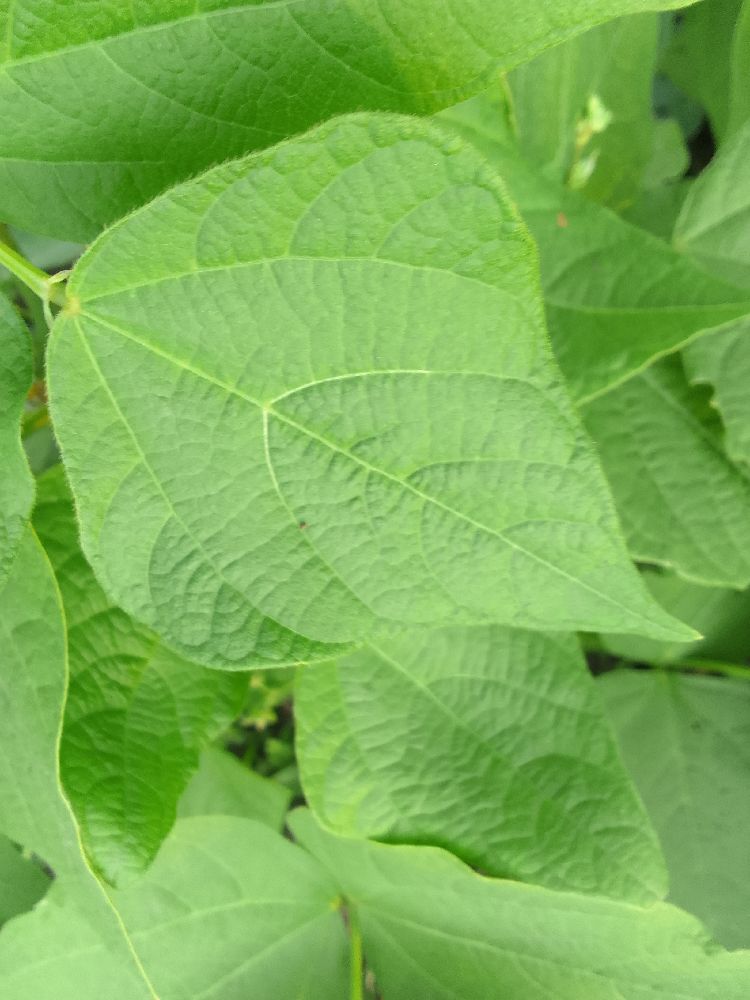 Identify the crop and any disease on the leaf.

common bean, healthy
